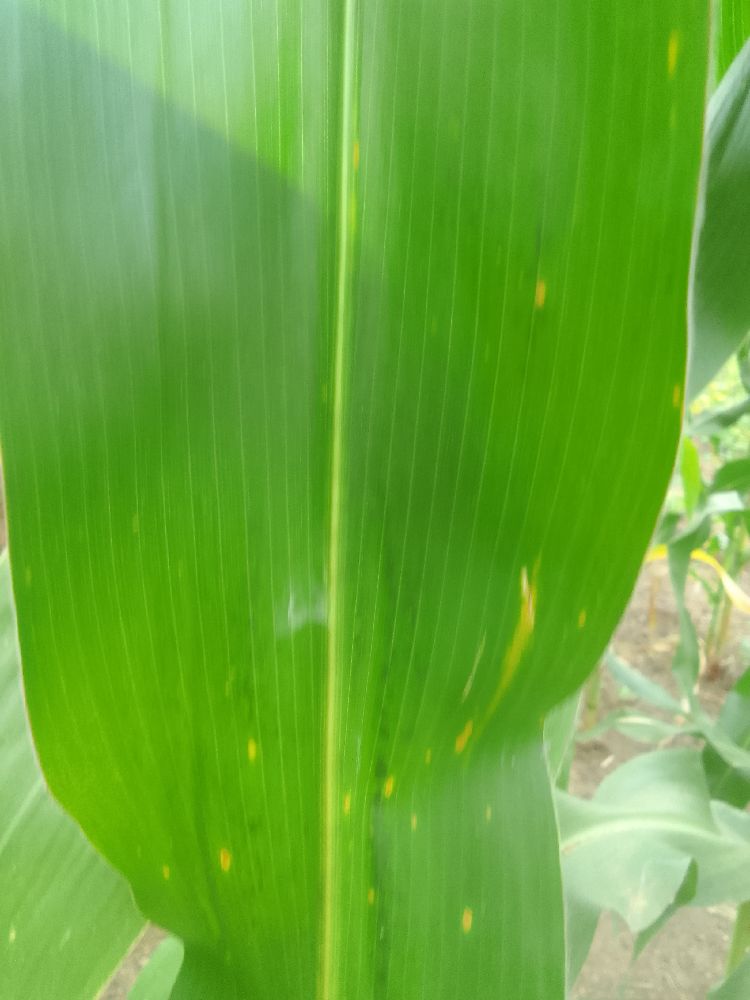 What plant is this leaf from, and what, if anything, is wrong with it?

maize, healthy
